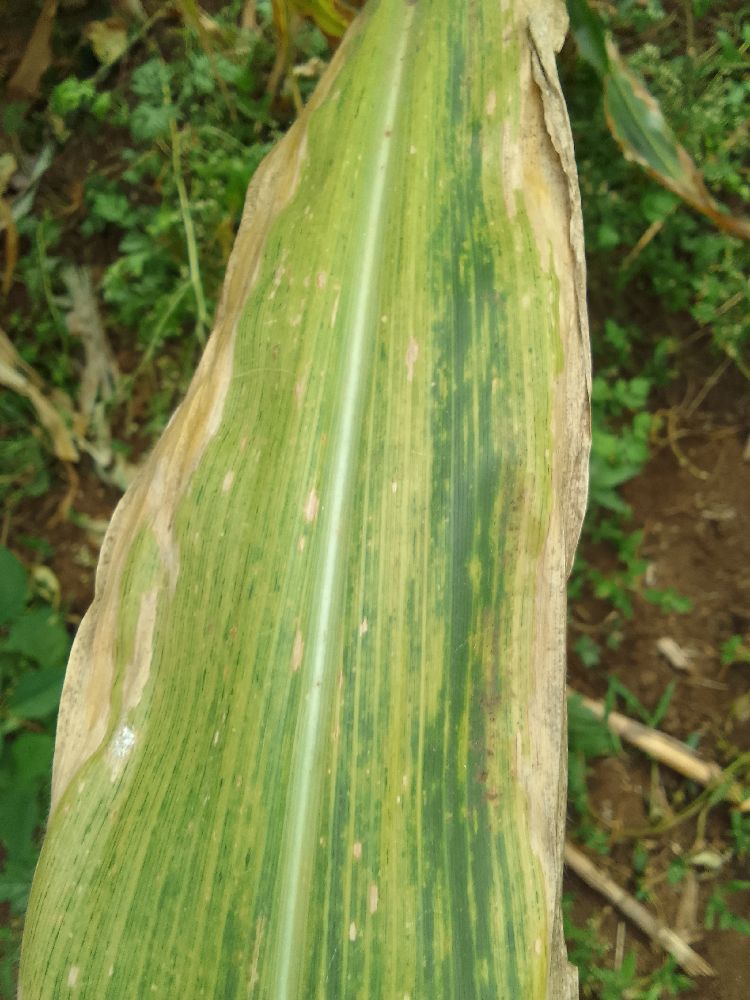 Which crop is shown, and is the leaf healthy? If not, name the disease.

maize, maize lethal necrosis
